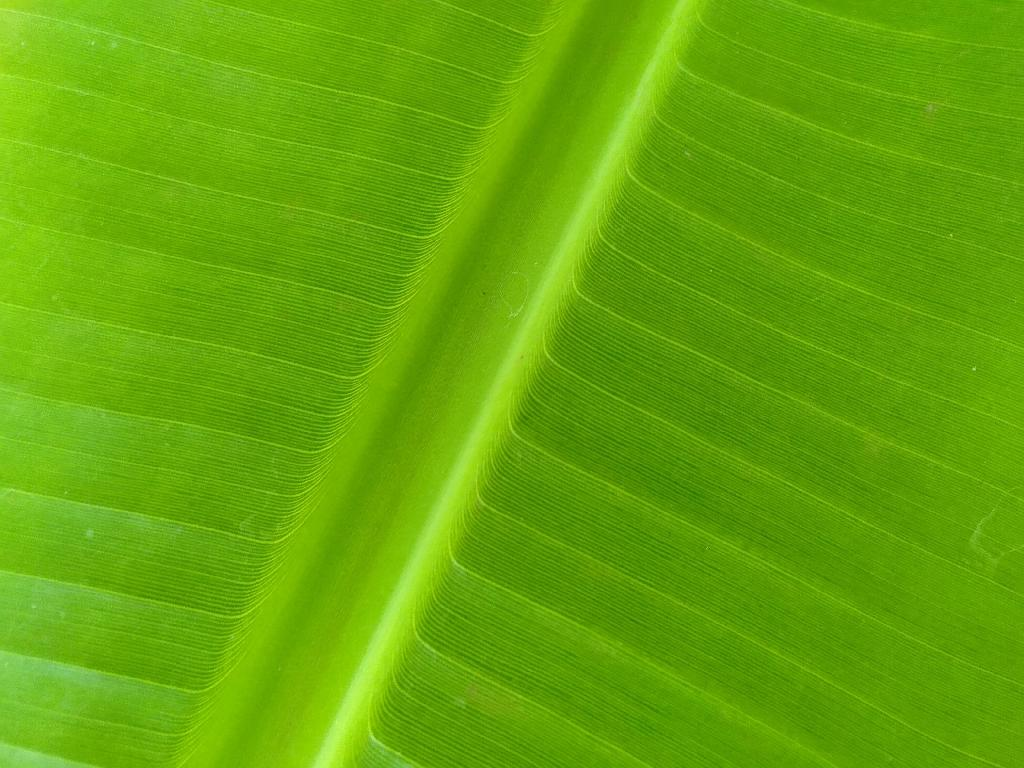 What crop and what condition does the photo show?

banana, healthy
